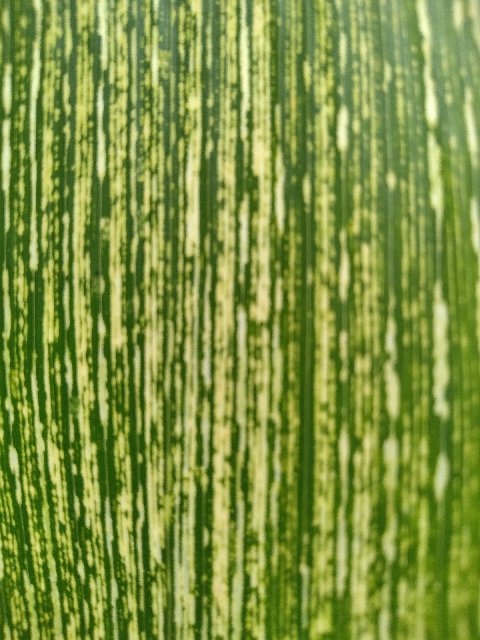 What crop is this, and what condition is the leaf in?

maize, maize streak virus
